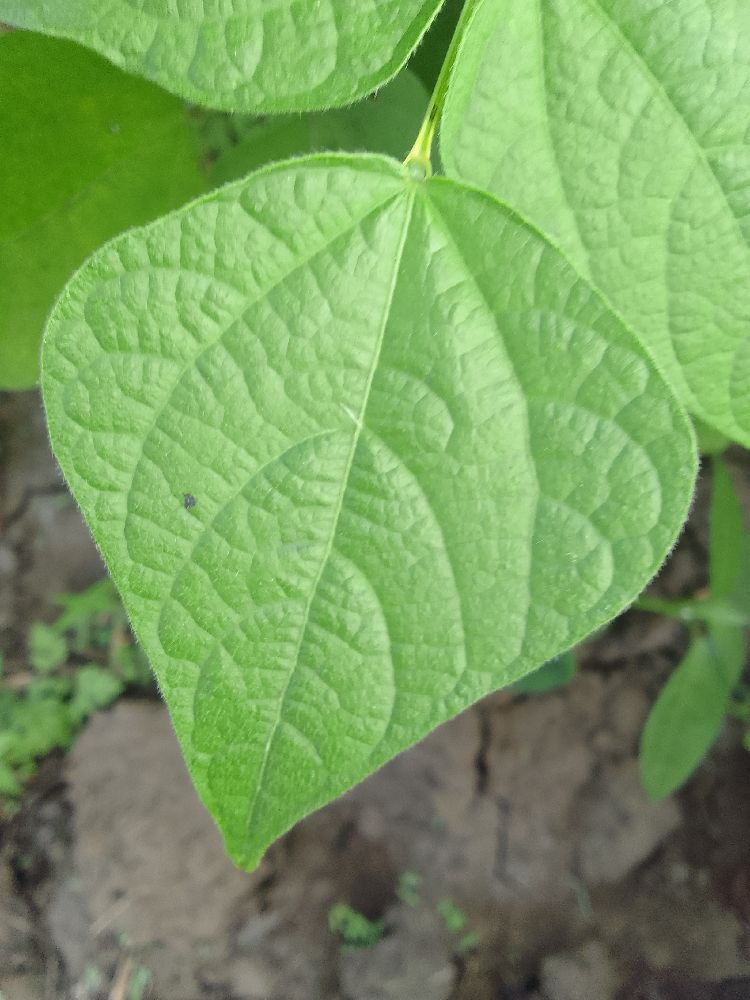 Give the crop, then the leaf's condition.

common bean, healthy
